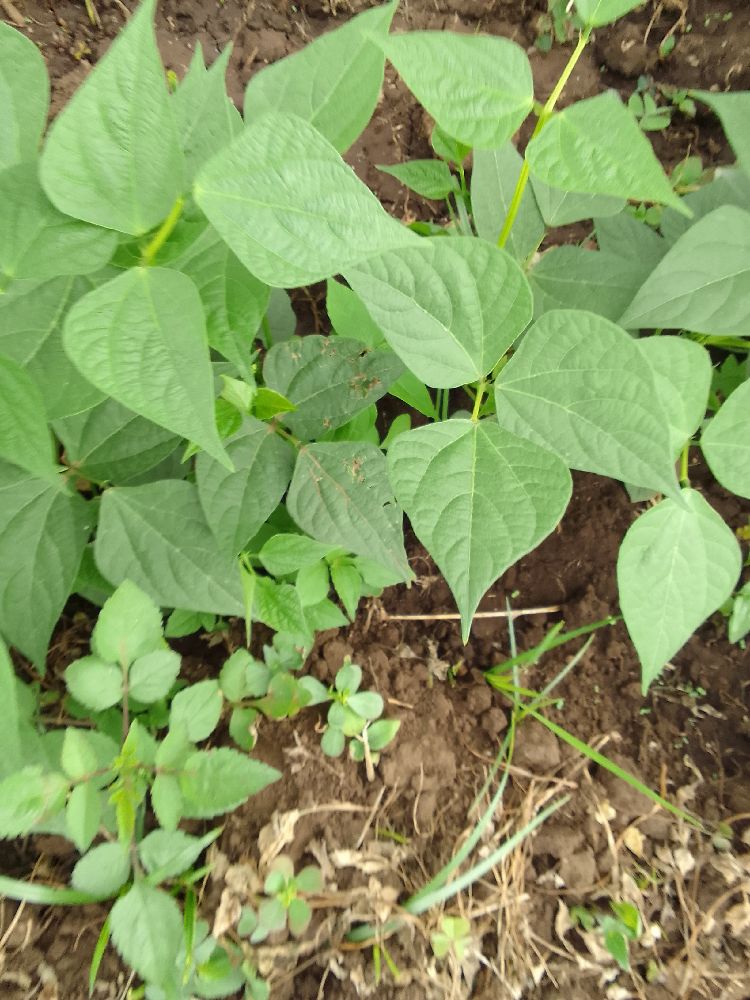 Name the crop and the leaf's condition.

common bean, healthy
